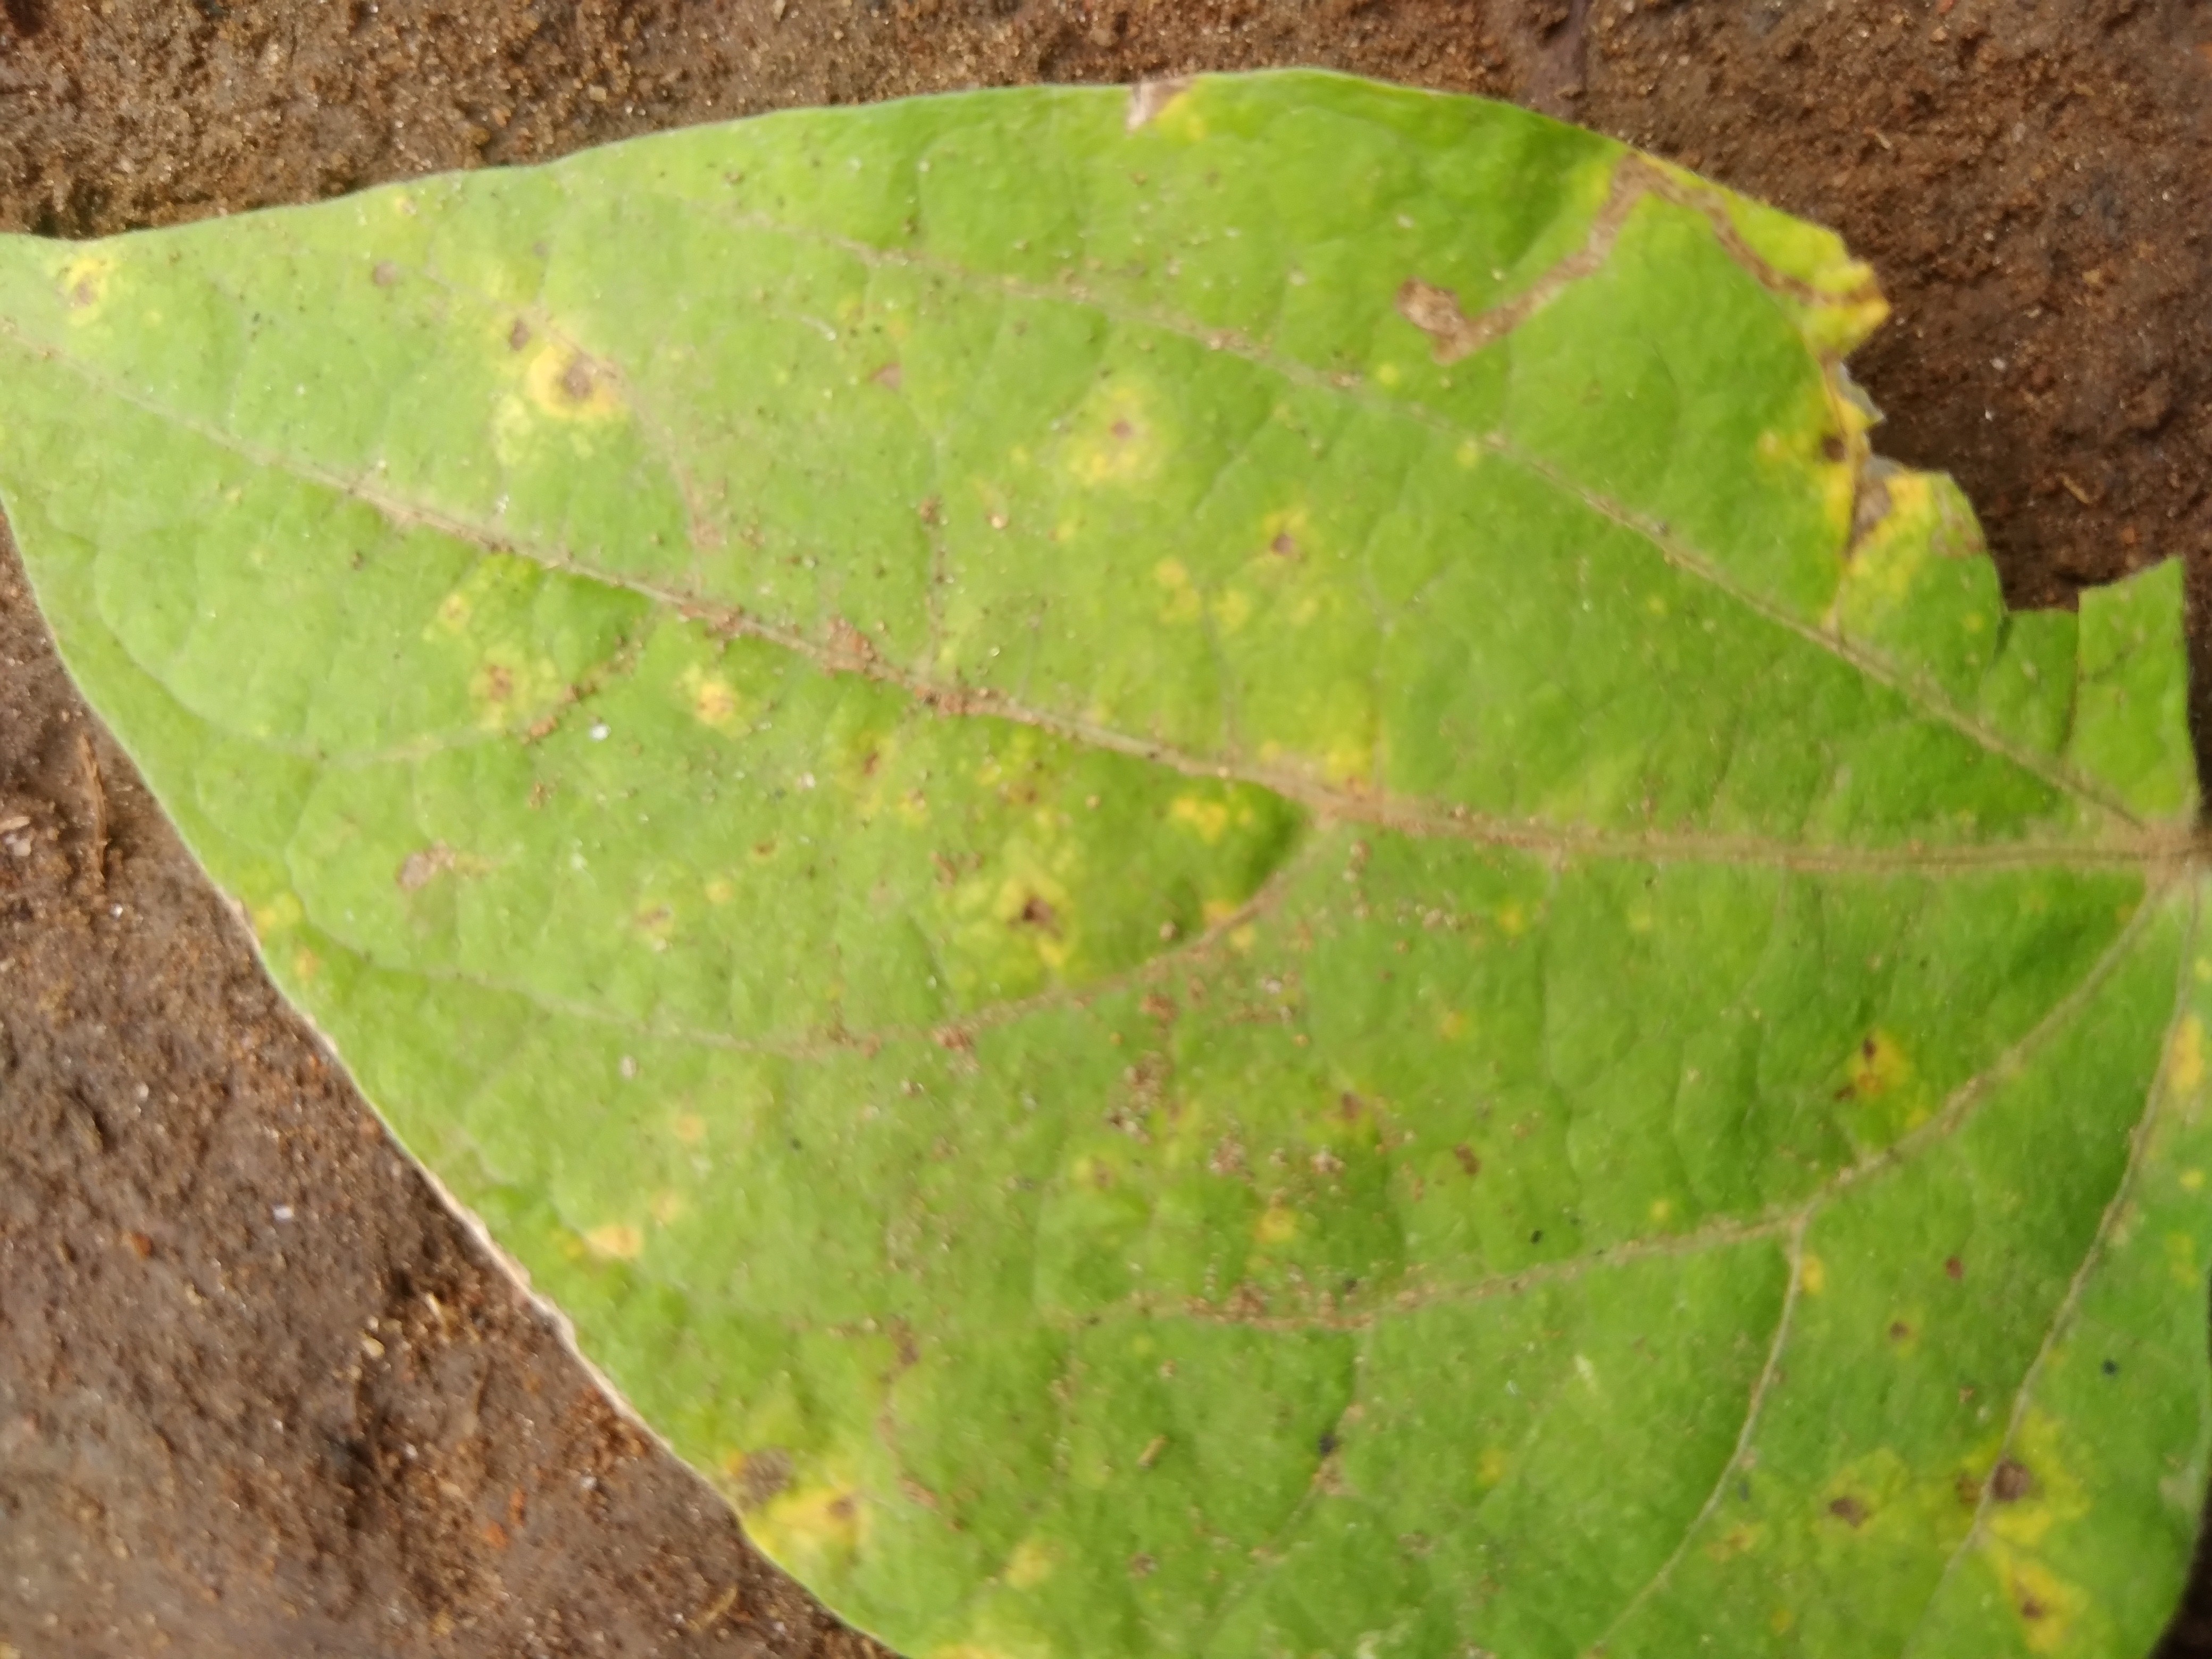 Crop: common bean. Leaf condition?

rust
